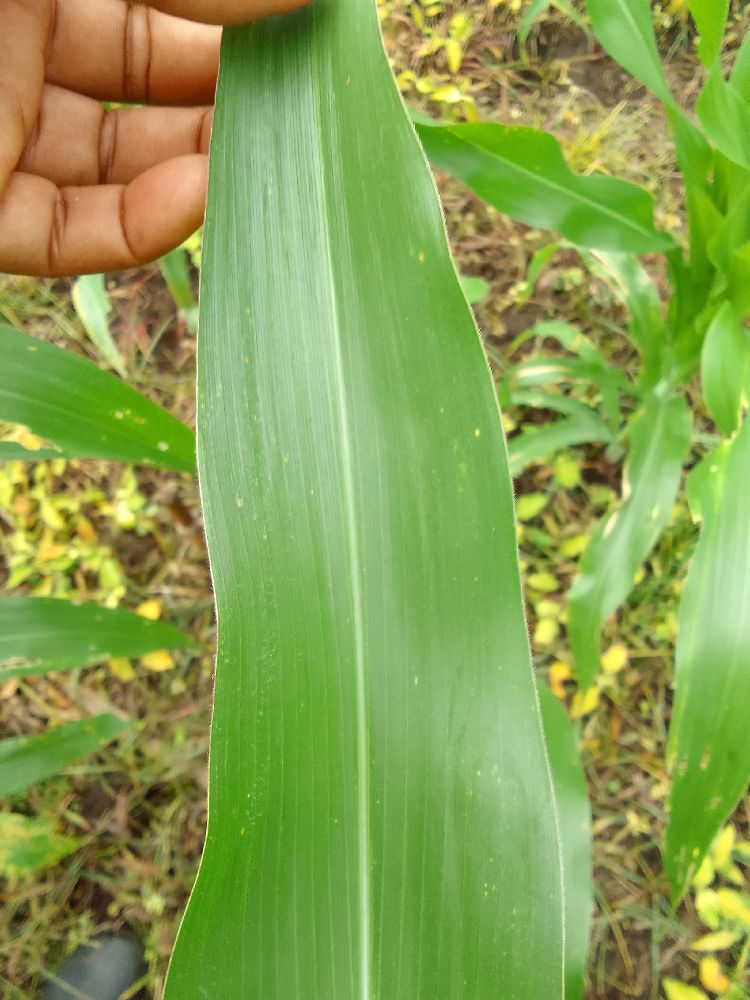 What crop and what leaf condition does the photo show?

maize, healthy
